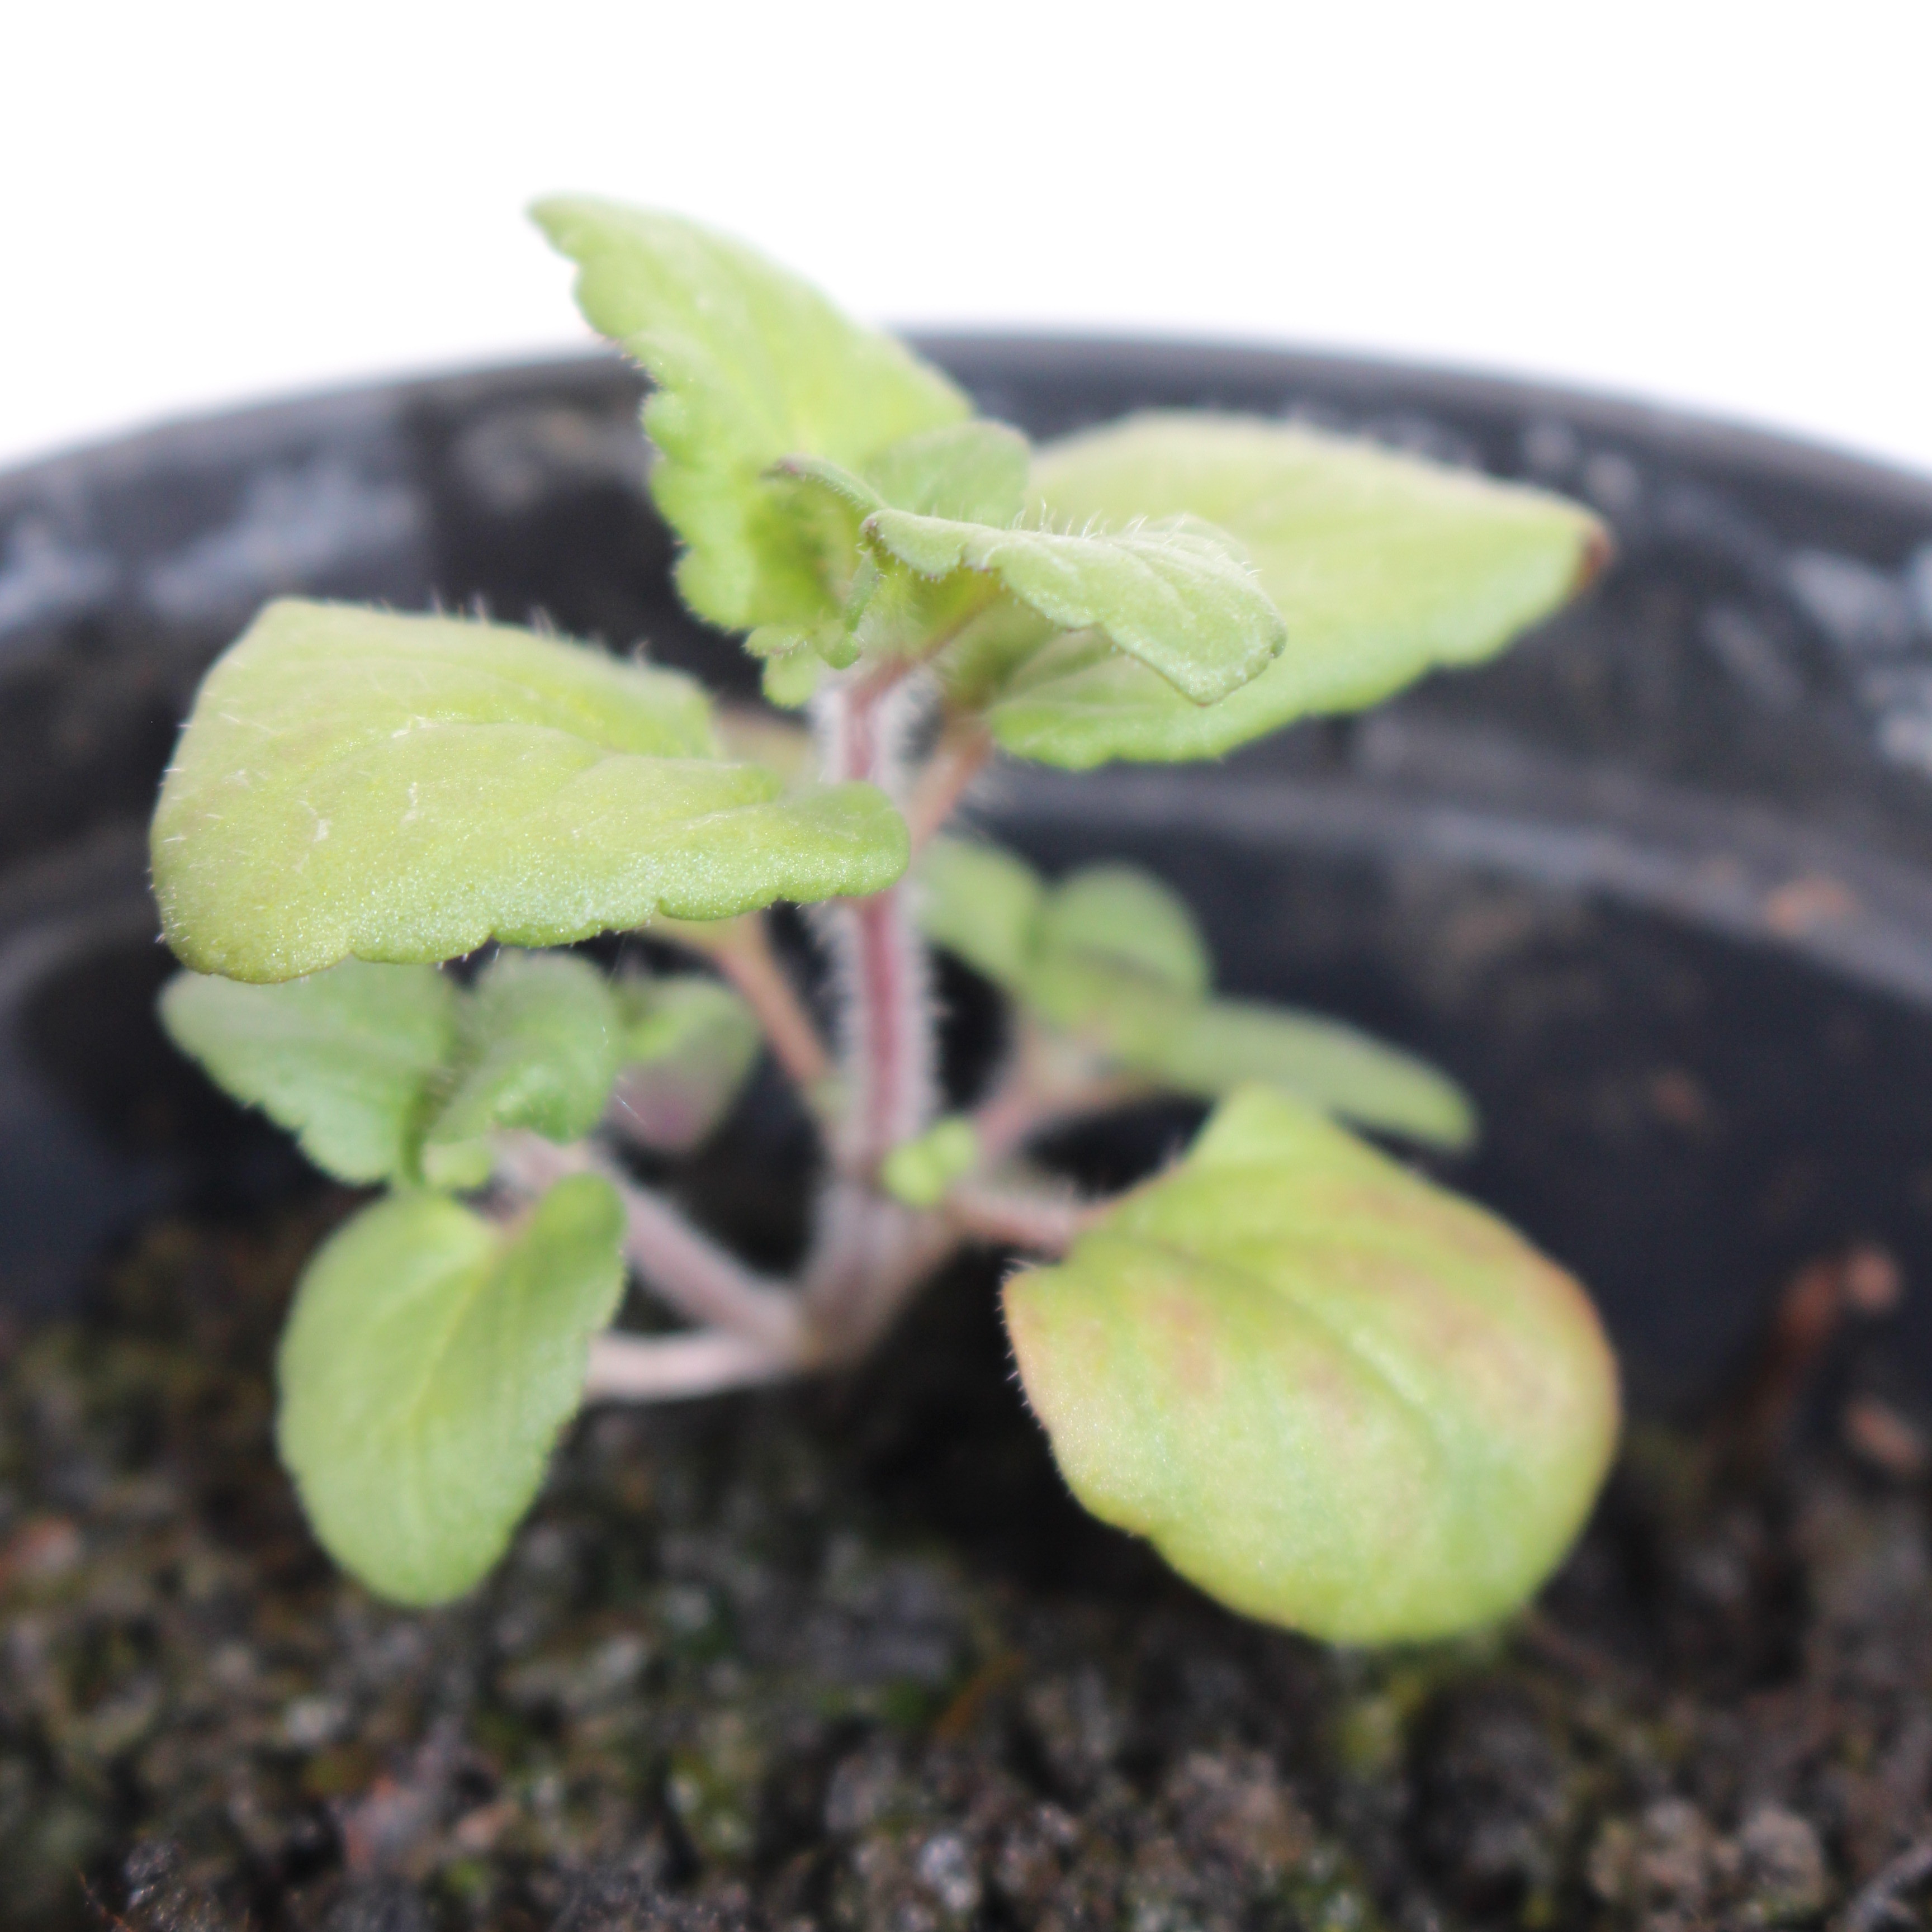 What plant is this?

Veronica persica
